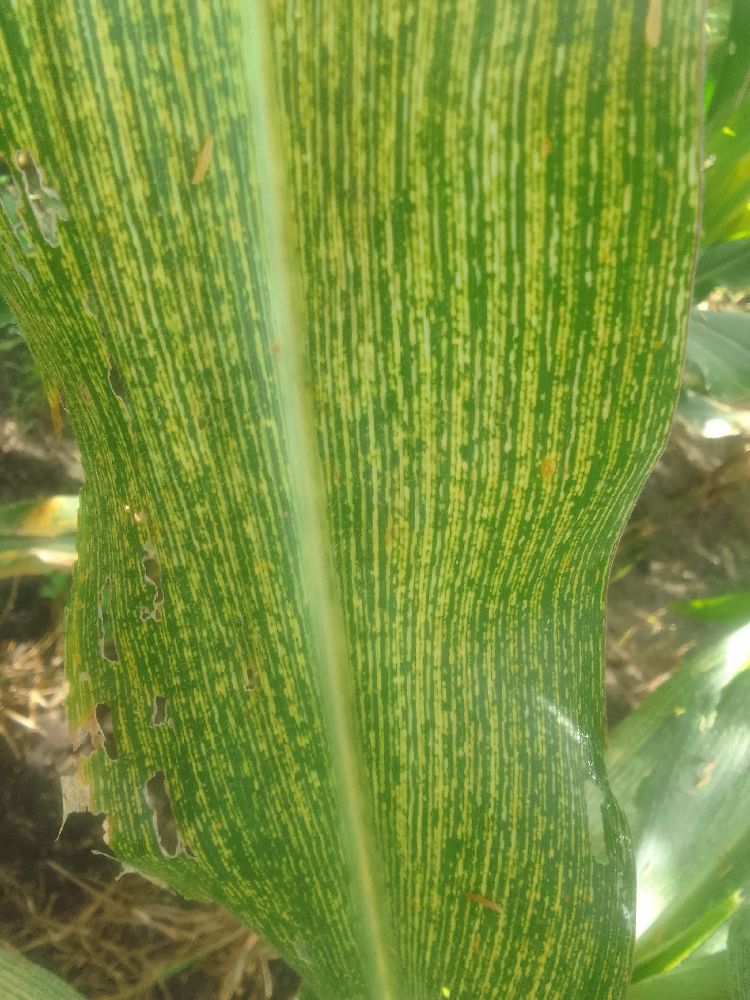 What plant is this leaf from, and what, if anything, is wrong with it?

maize, maize streak virus
